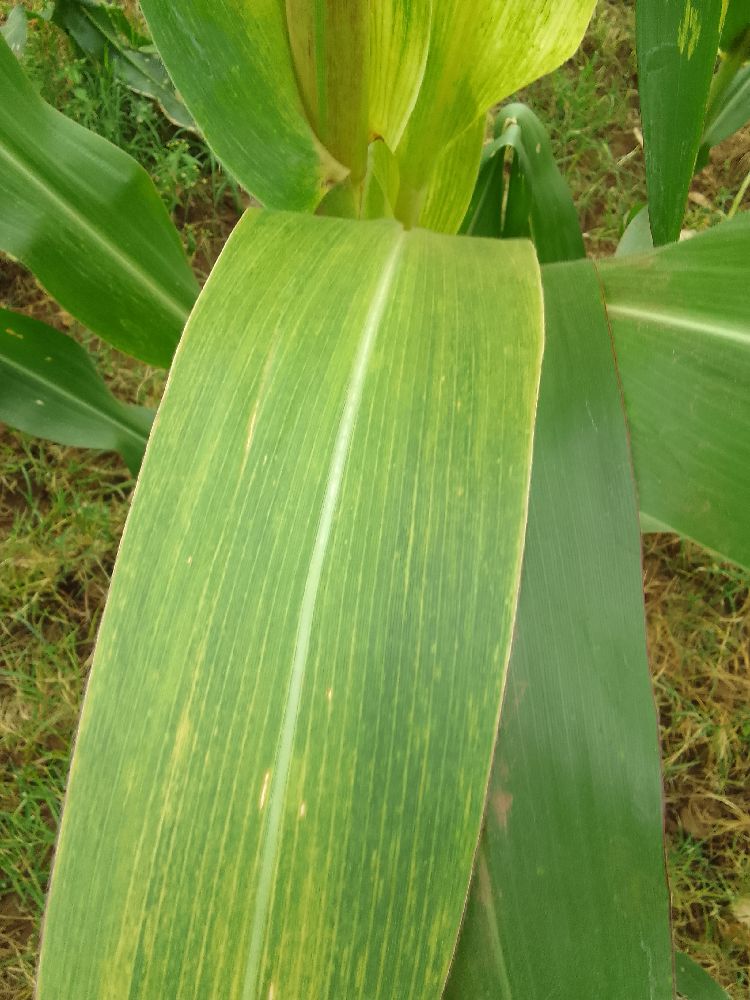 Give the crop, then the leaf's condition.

maize, maize lethal necrosis
